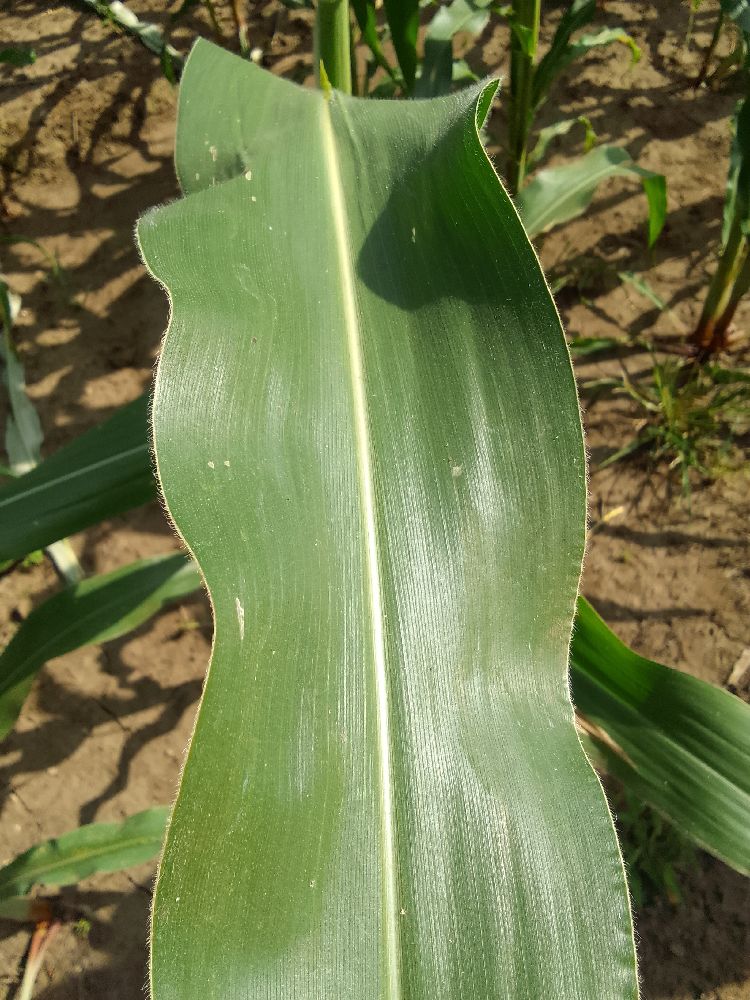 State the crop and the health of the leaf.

maize, healthy
